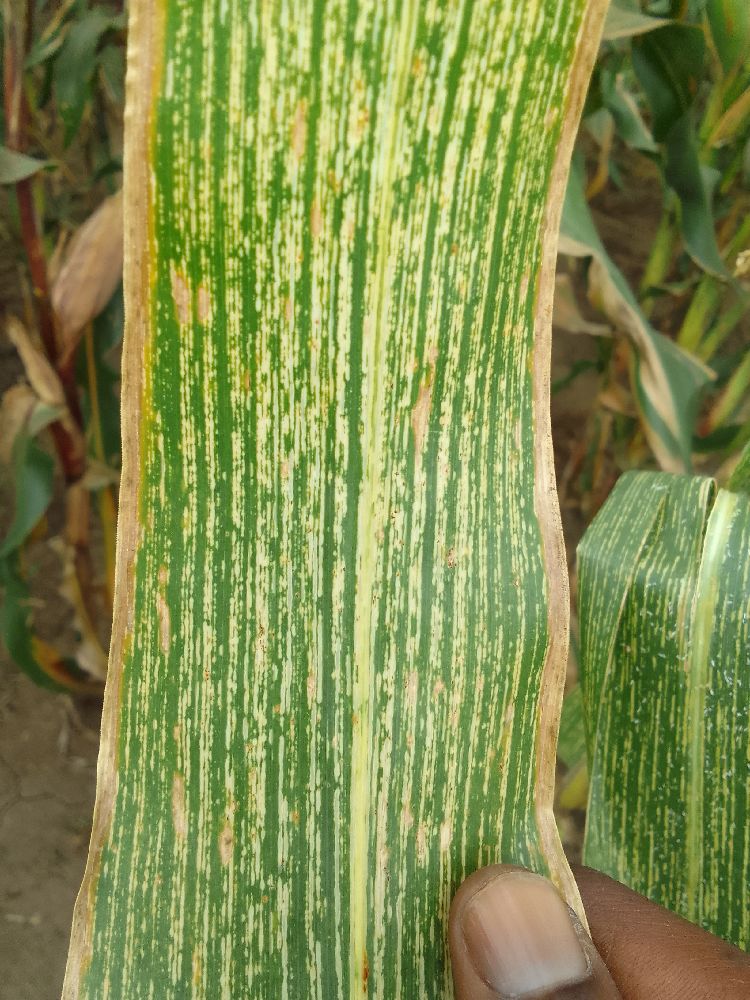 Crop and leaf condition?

maize, maize streak virus
